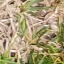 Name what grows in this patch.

grass
